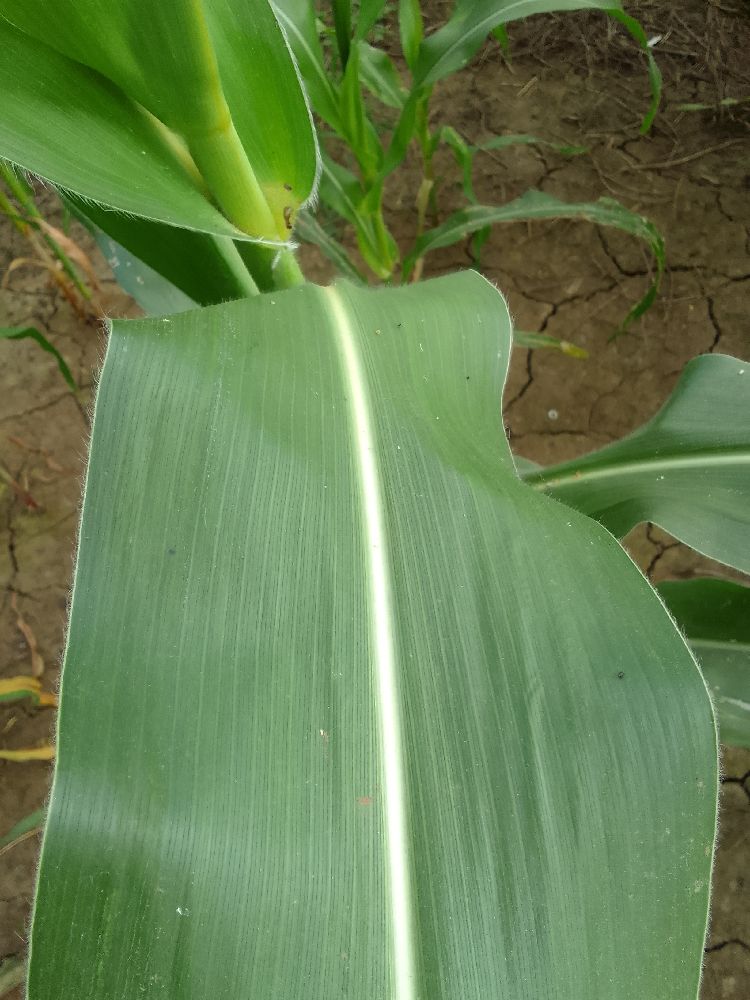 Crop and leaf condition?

maize, healthy
